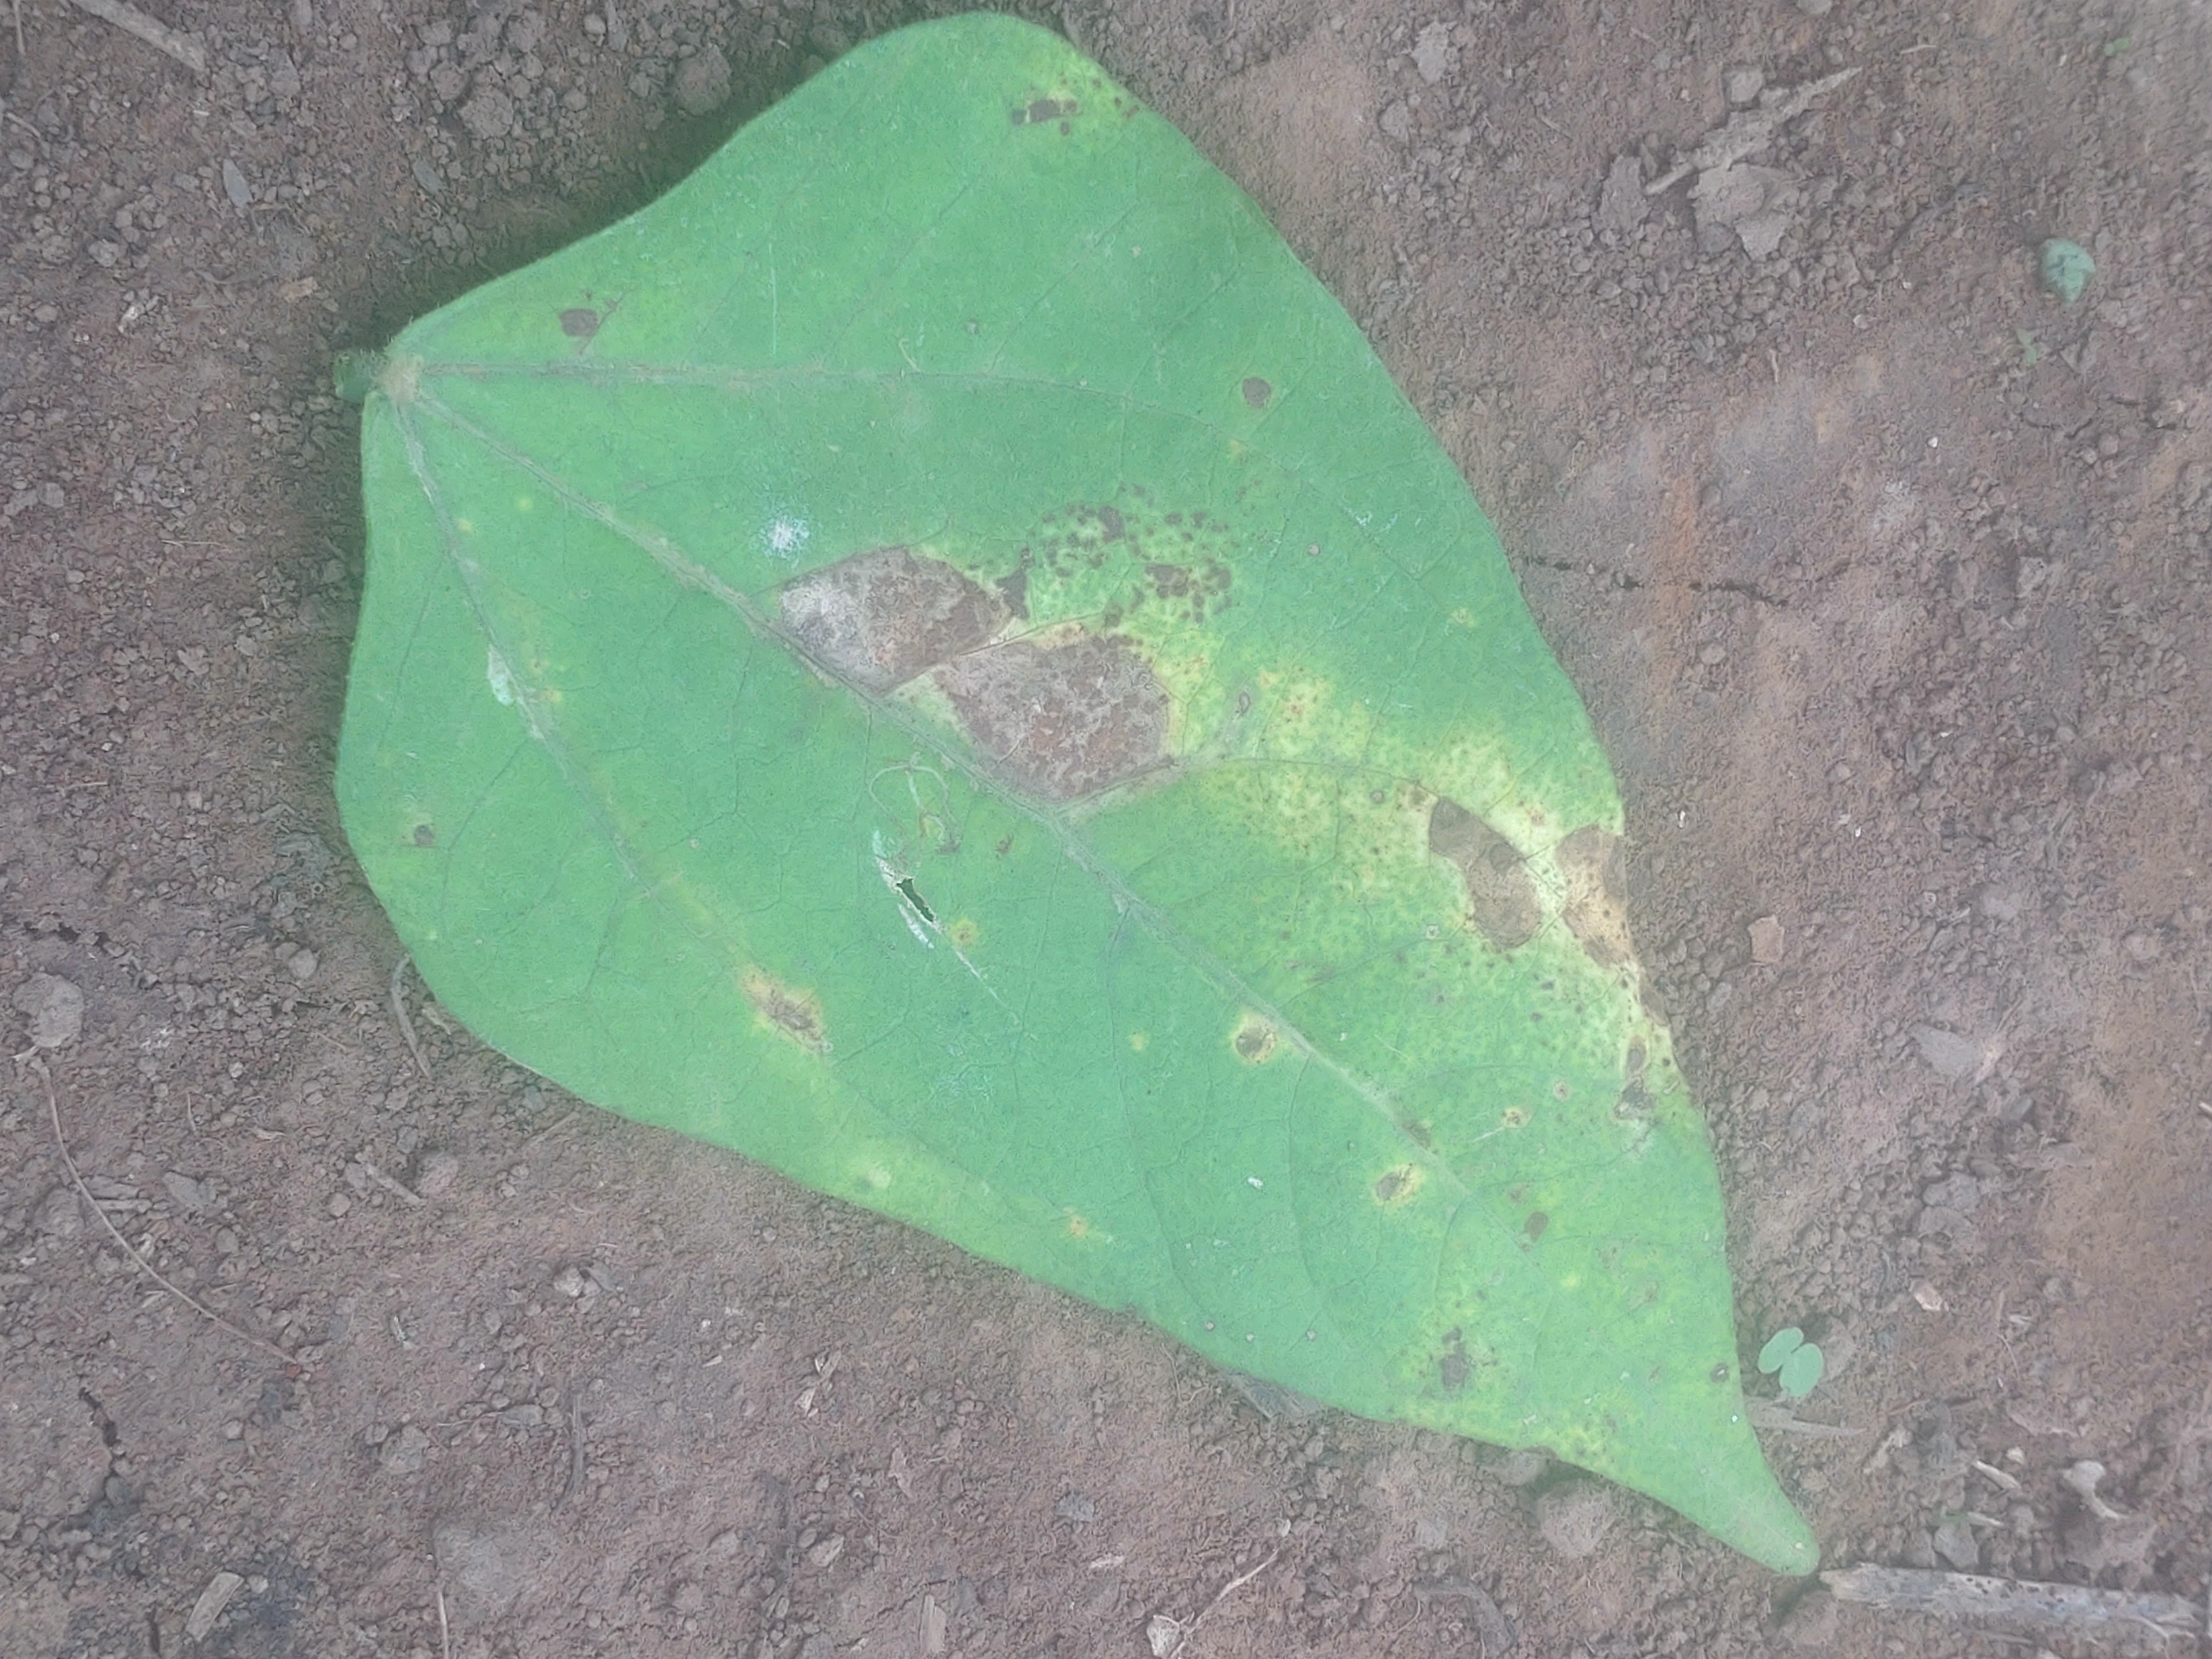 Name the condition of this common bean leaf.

rust
